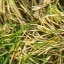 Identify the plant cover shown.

grass
